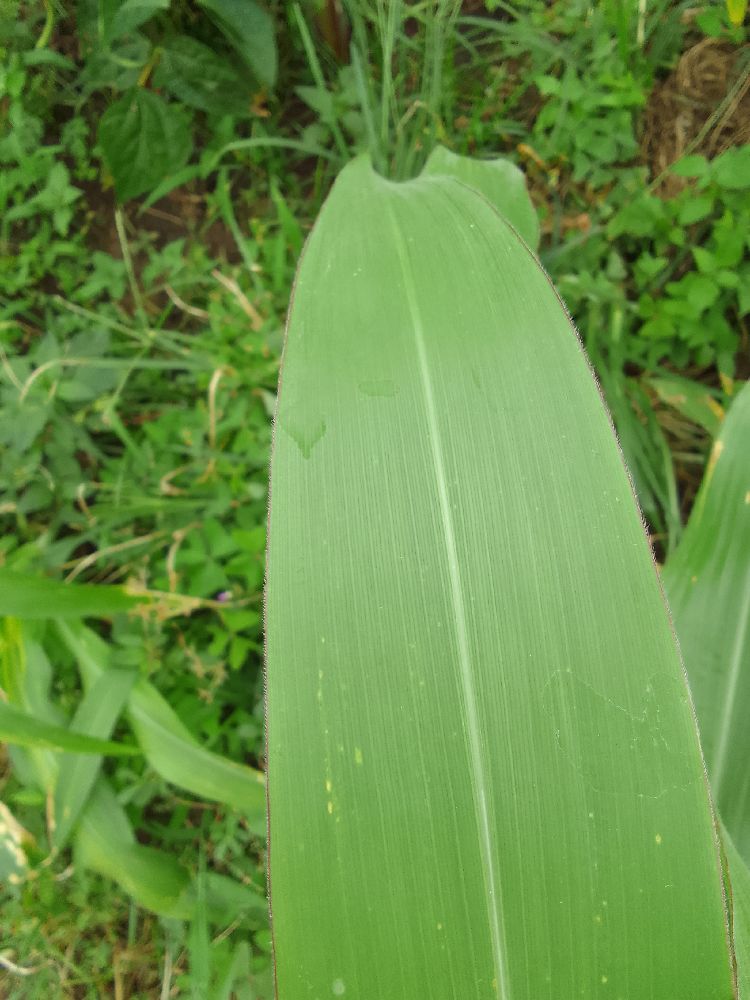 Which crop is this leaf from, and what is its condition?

maize, healthy
